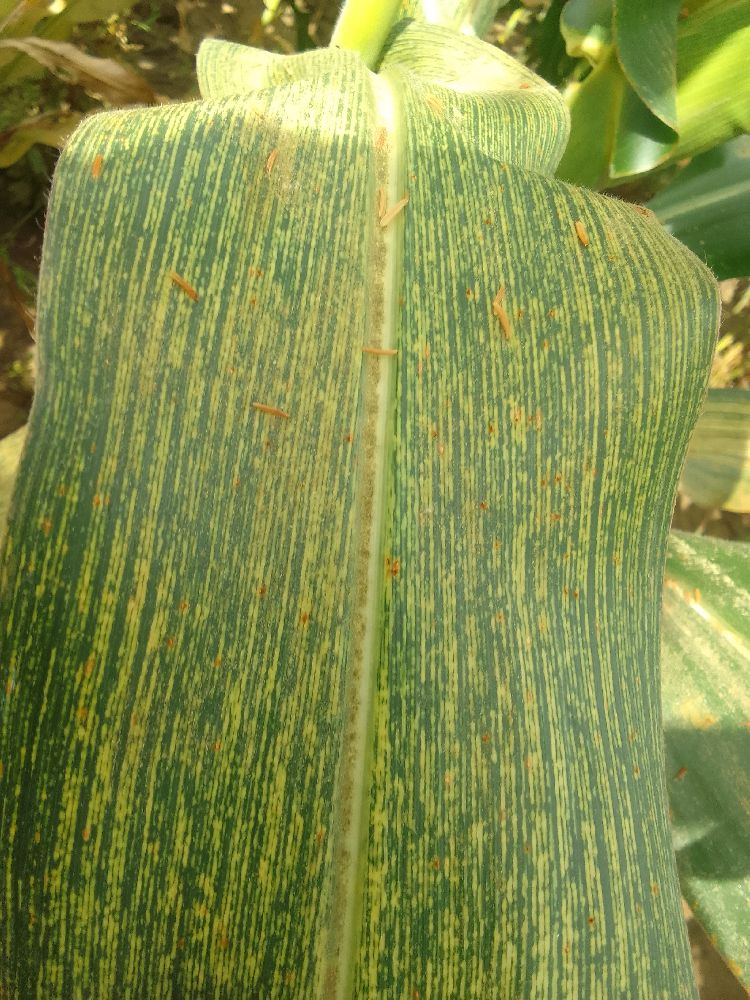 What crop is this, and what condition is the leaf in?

maize, maize streak virus
